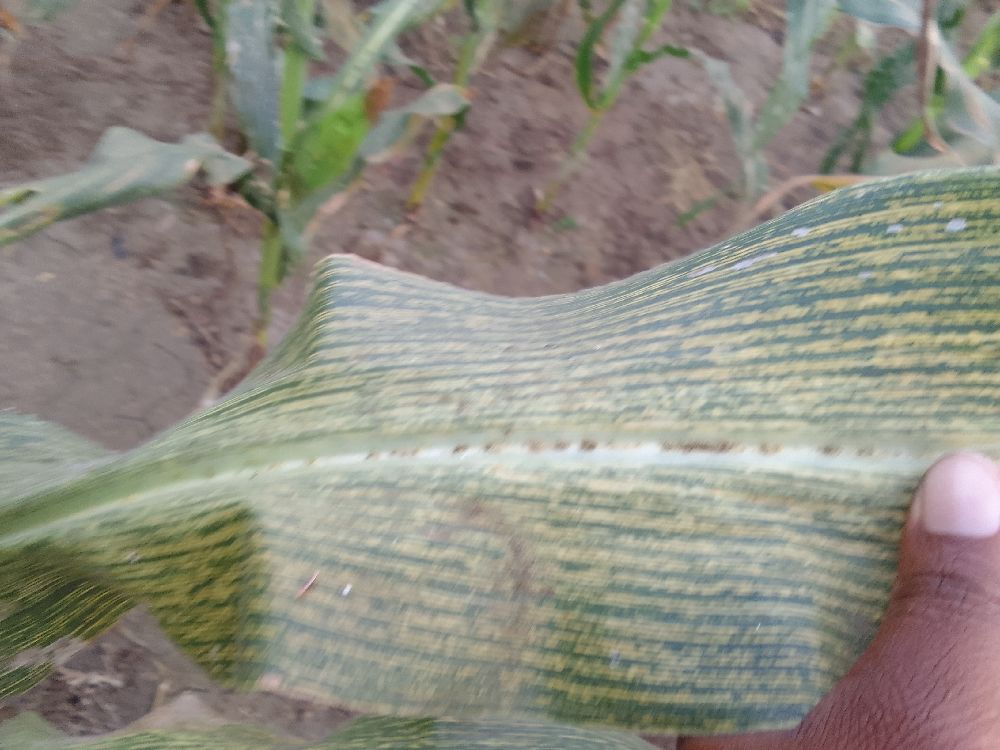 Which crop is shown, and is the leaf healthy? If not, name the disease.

maize, maize streak virus
